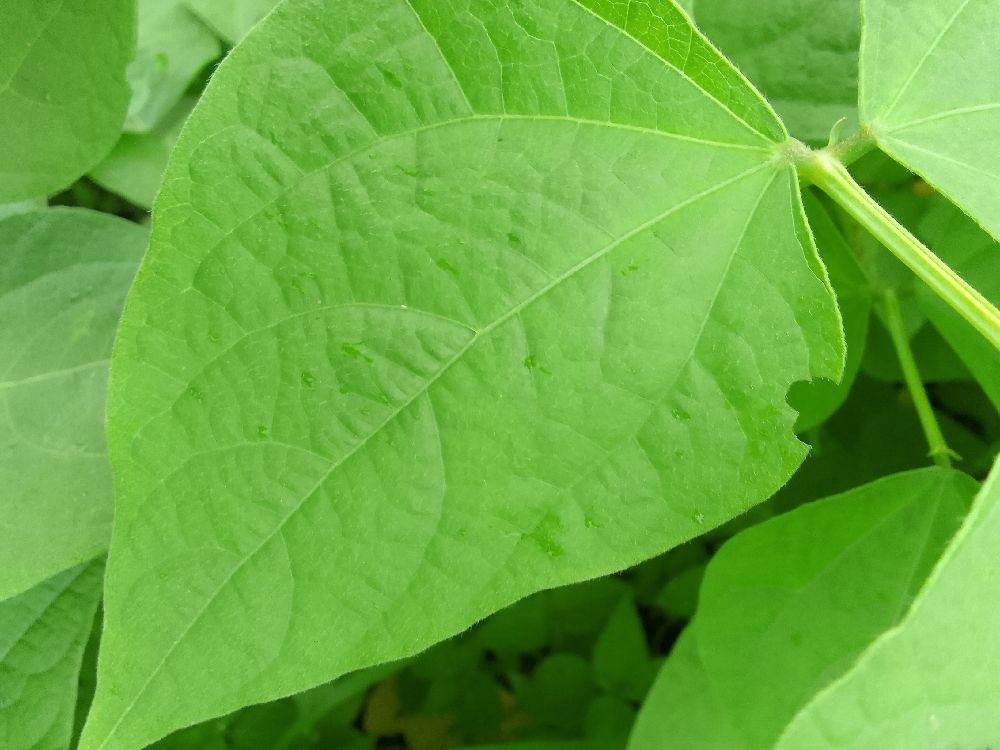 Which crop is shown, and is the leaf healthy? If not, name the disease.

common bean, healthy
